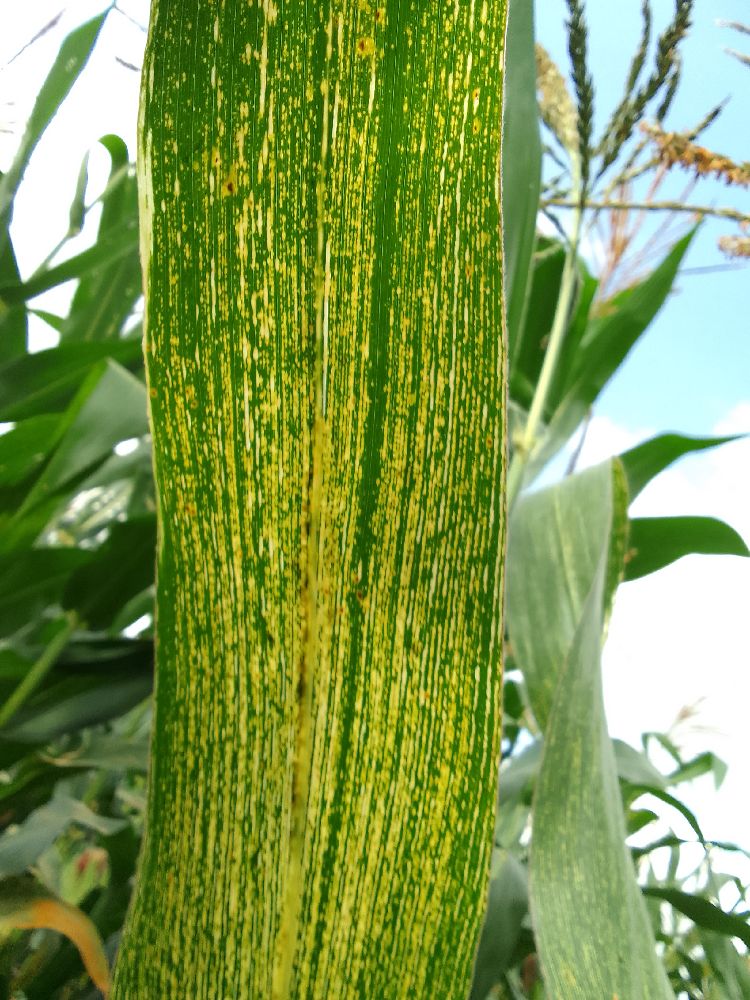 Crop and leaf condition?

maize, maize streak virus
